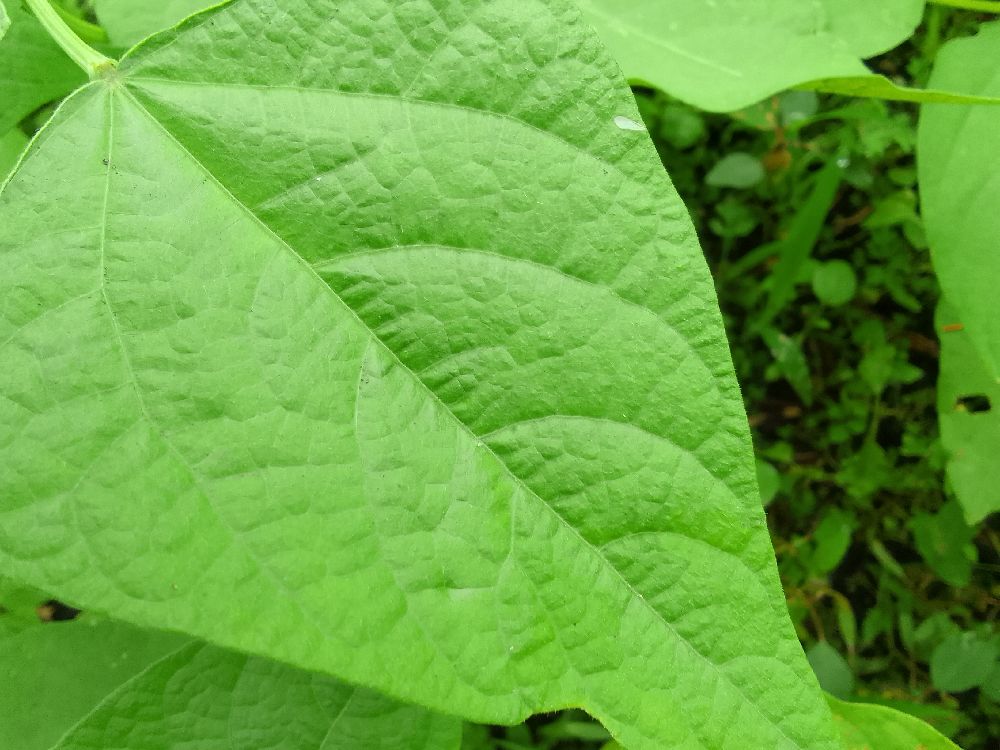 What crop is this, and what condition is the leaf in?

common bean, healthy
